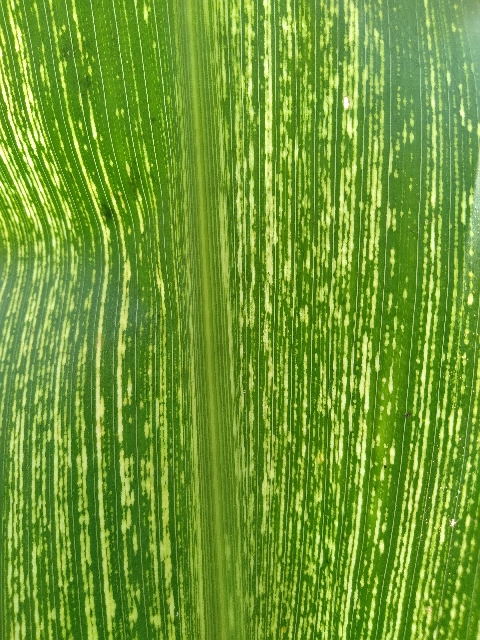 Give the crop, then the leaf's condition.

maize, maize streak virus
